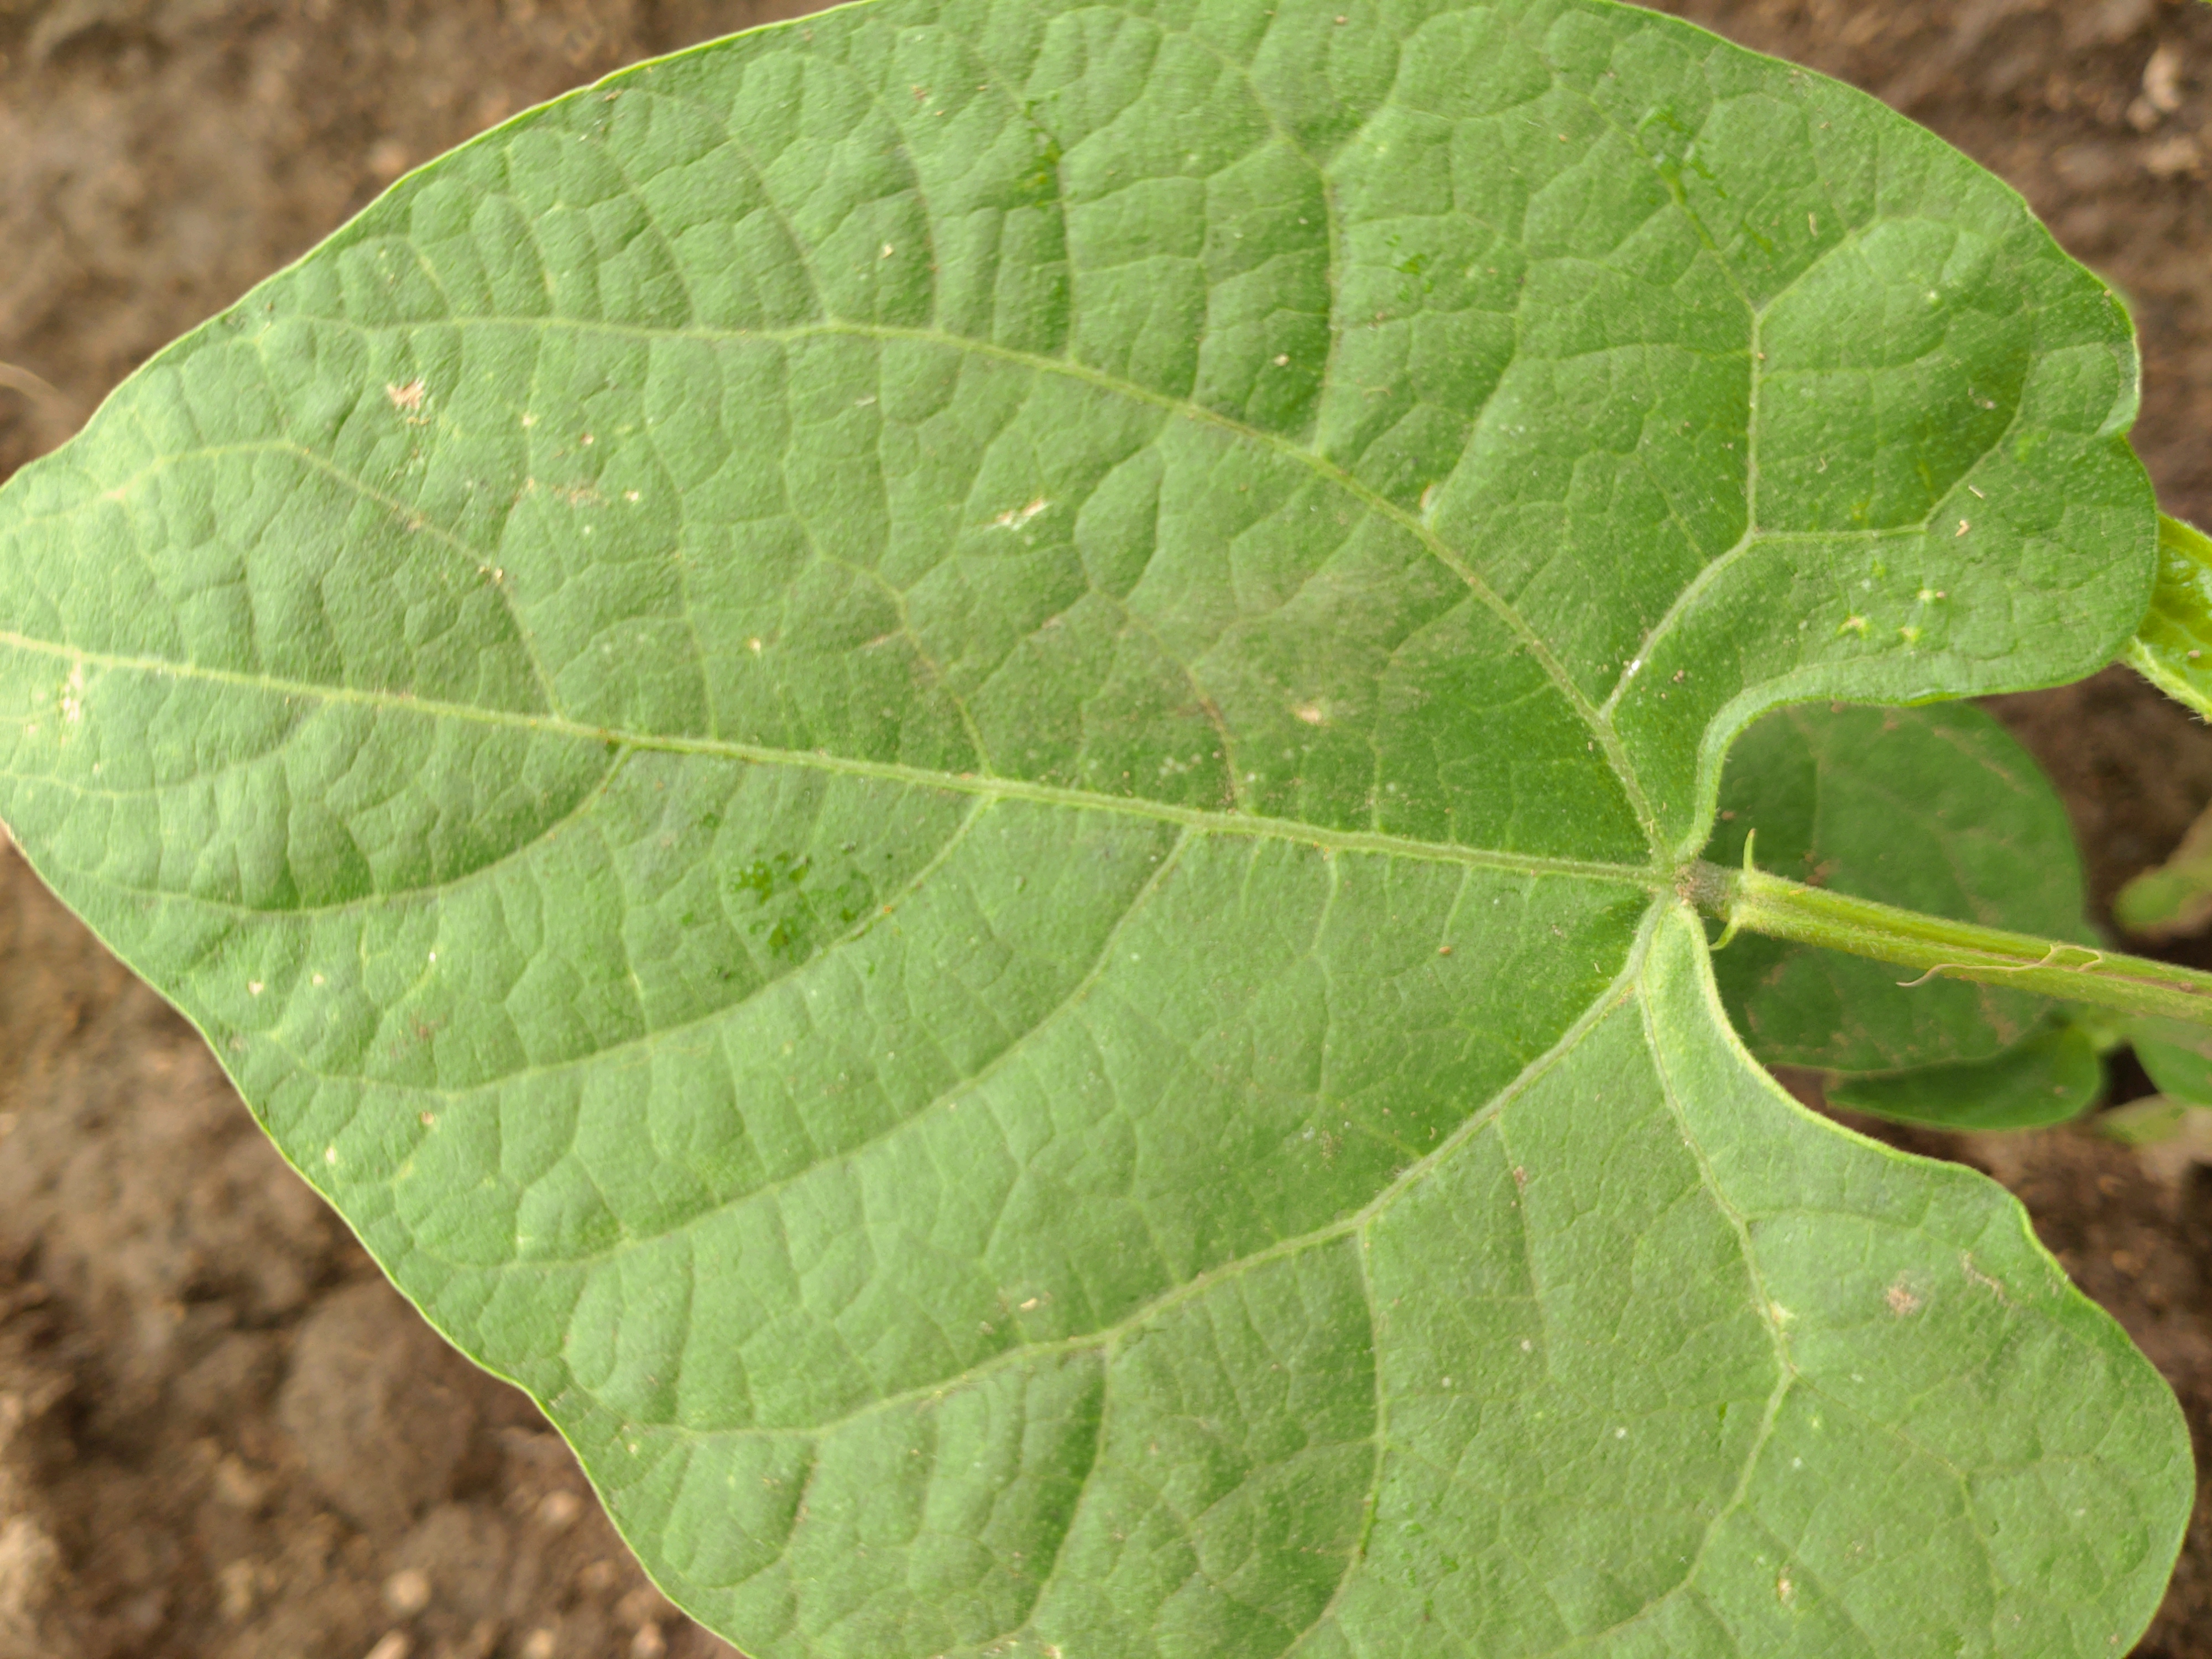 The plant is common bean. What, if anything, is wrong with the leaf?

healthy
